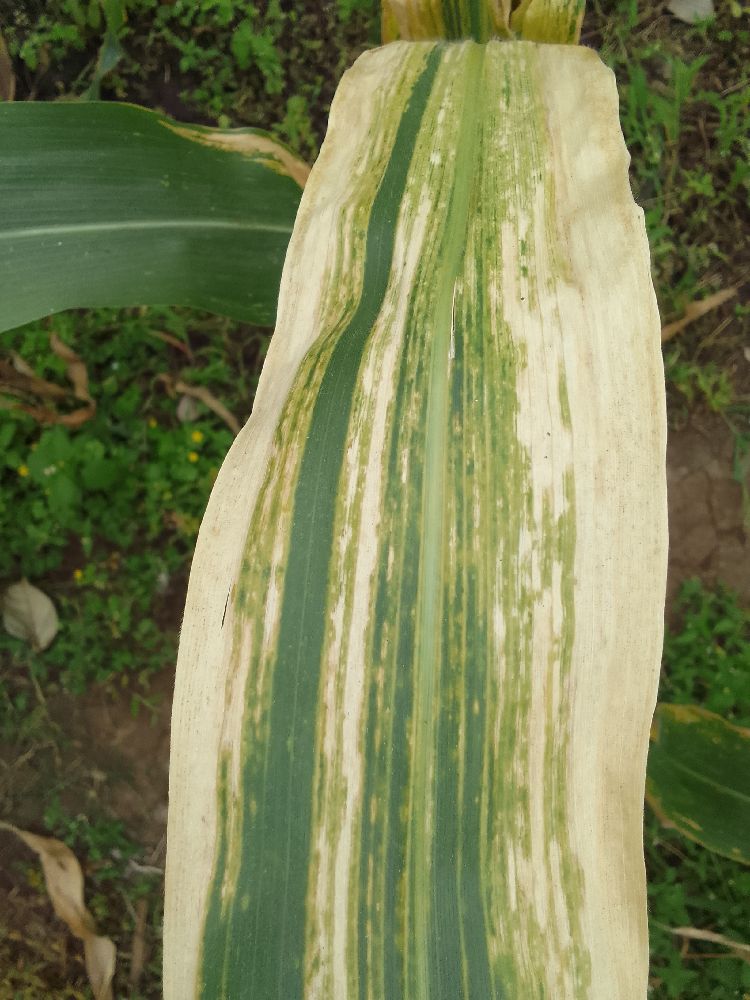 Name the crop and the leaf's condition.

maize, maize lethal necrosis
